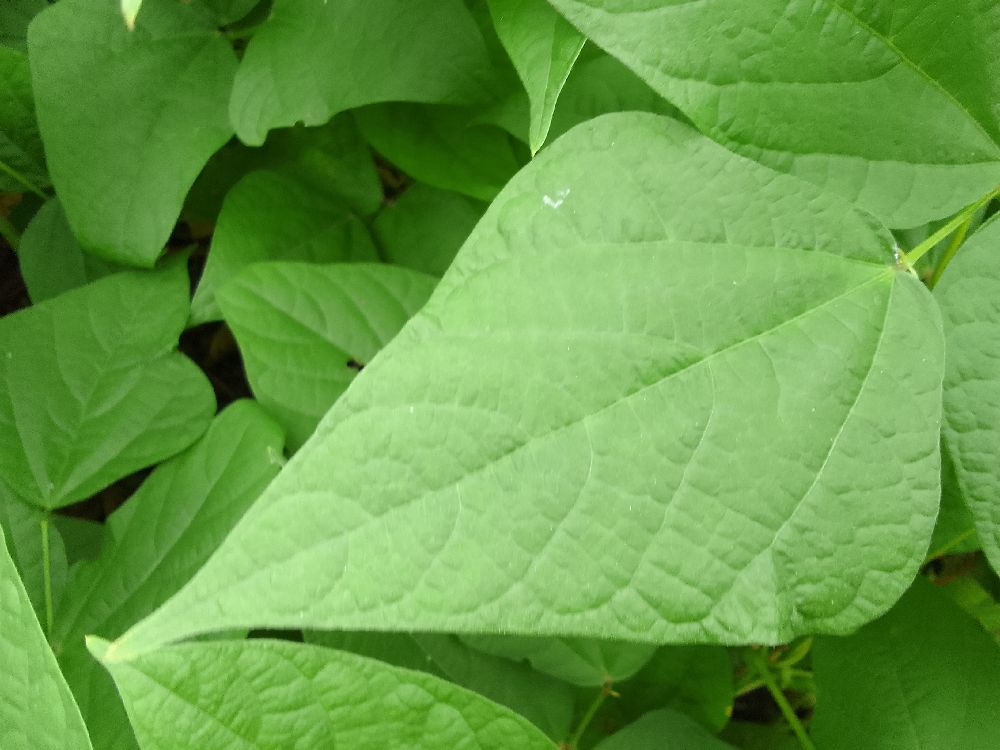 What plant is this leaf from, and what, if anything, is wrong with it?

common bean, healthy
